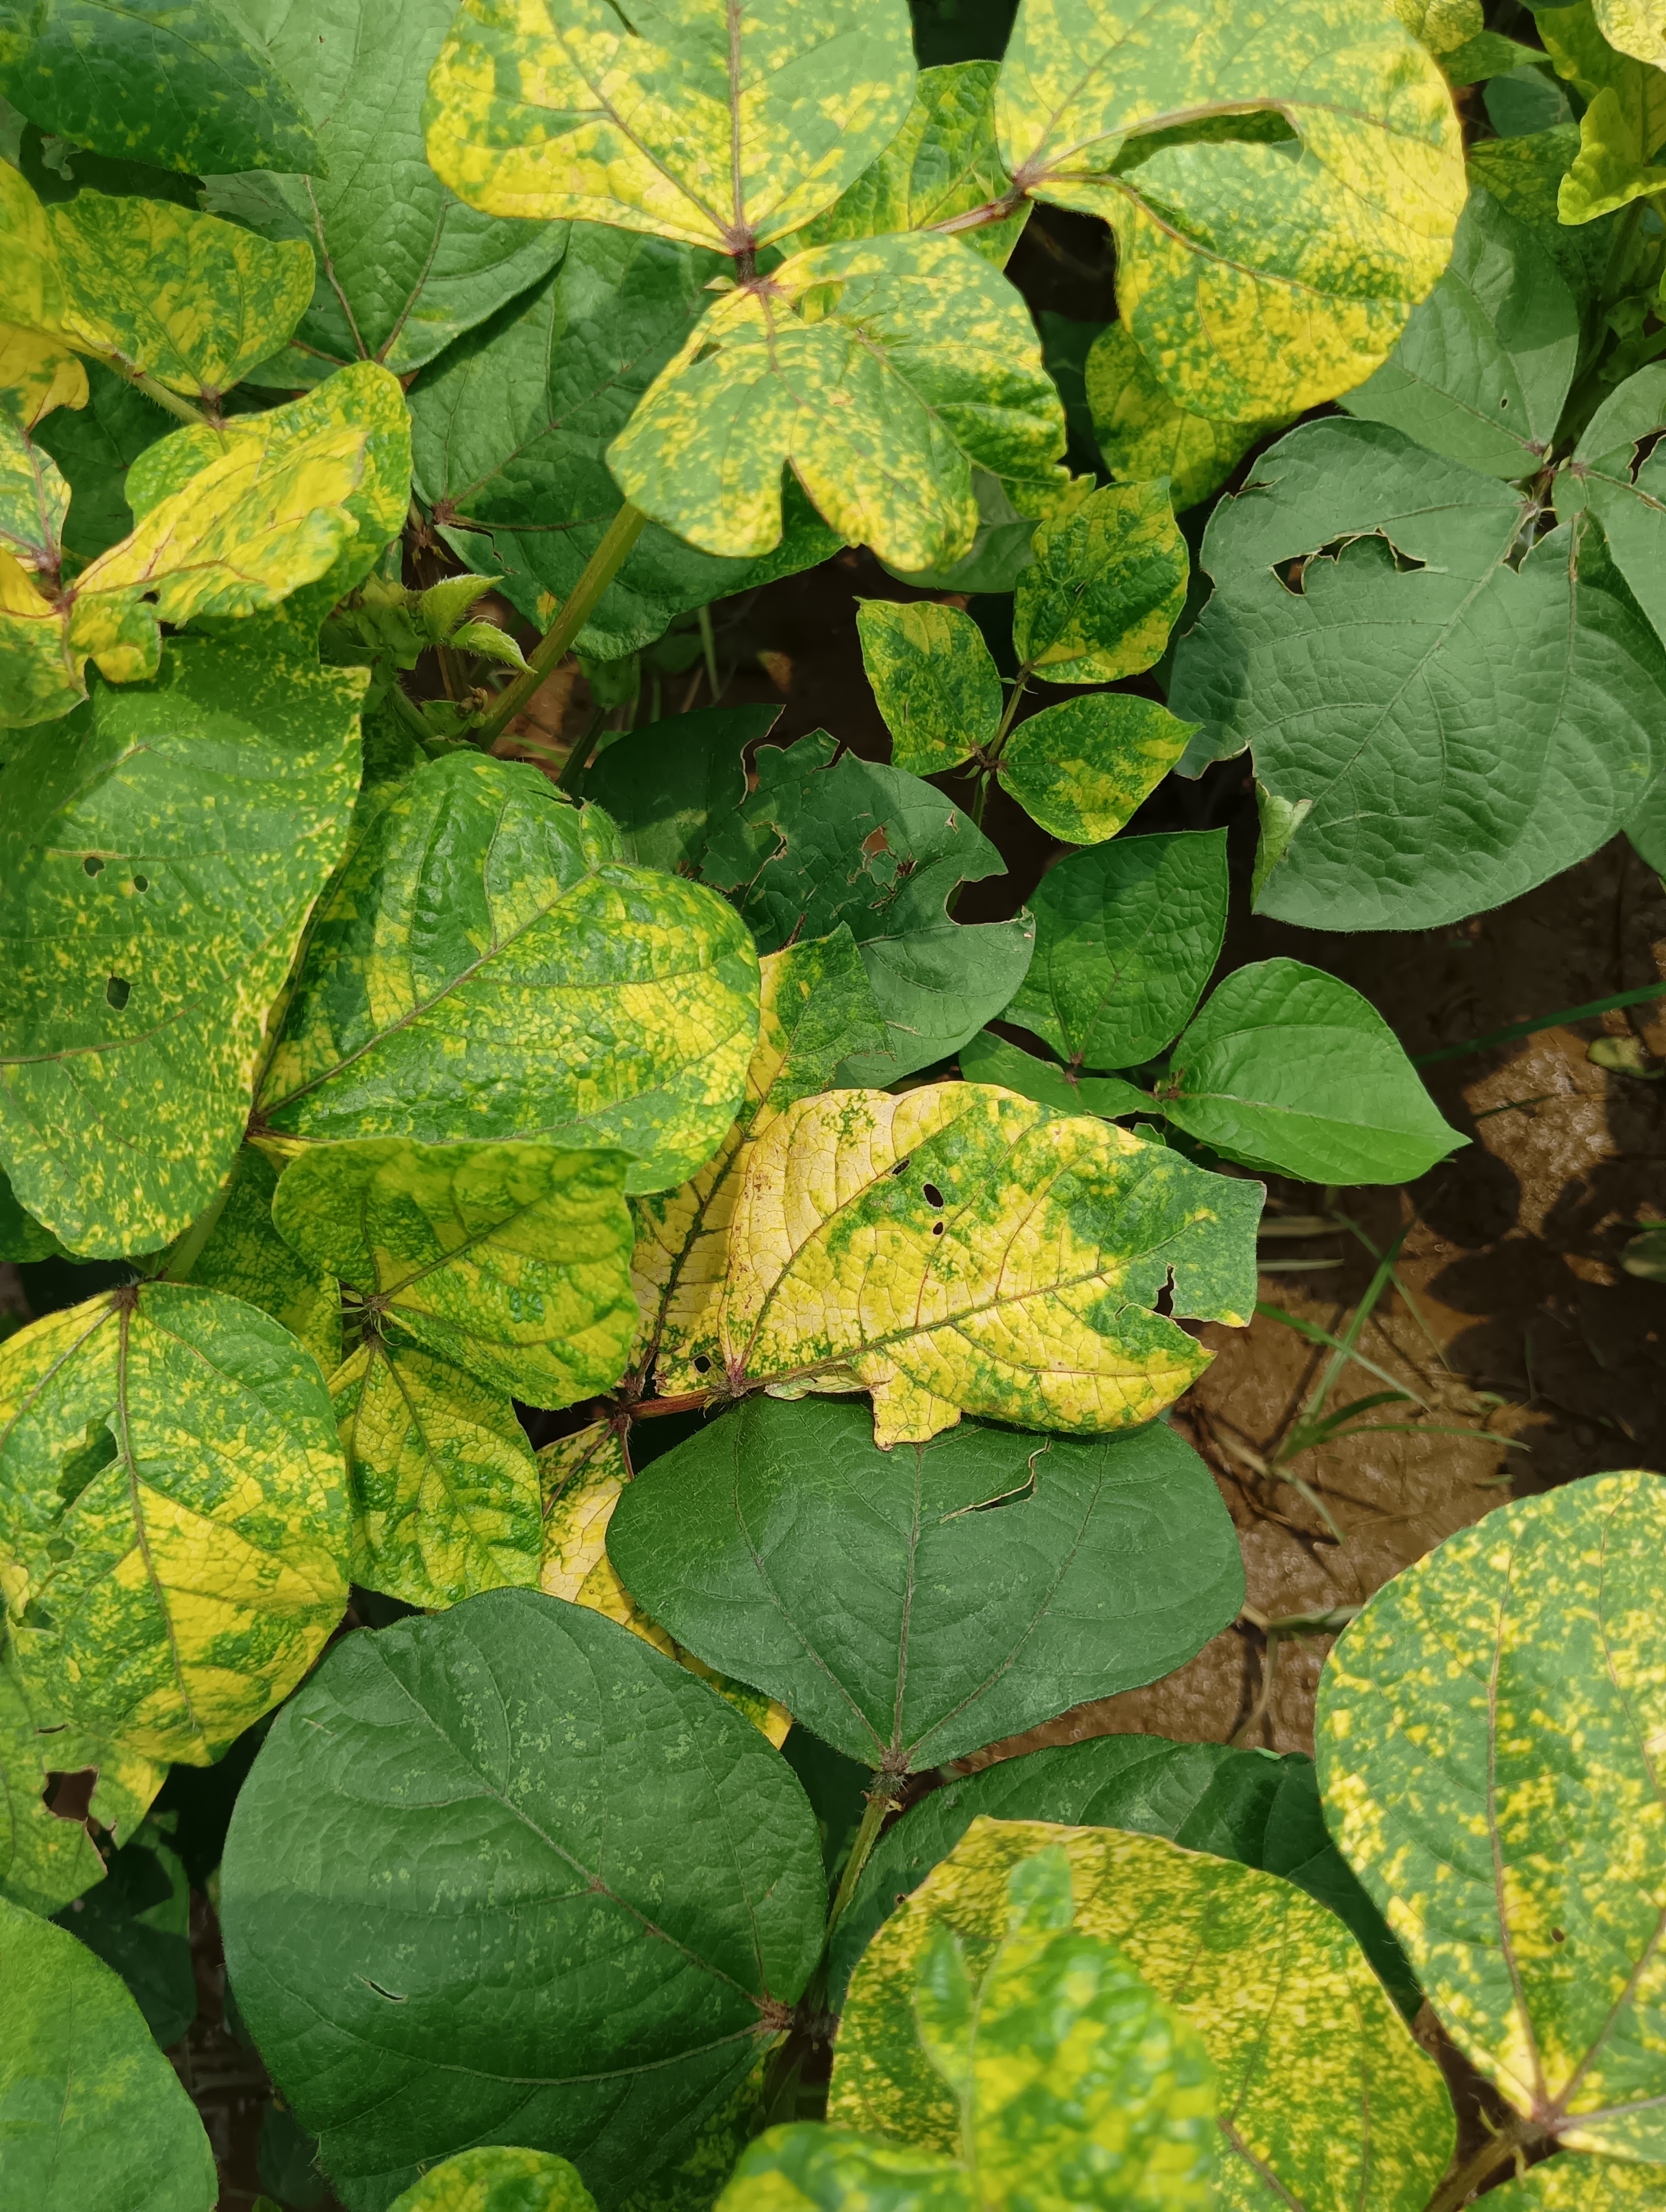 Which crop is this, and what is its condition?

mungbean, yellow mosaic
